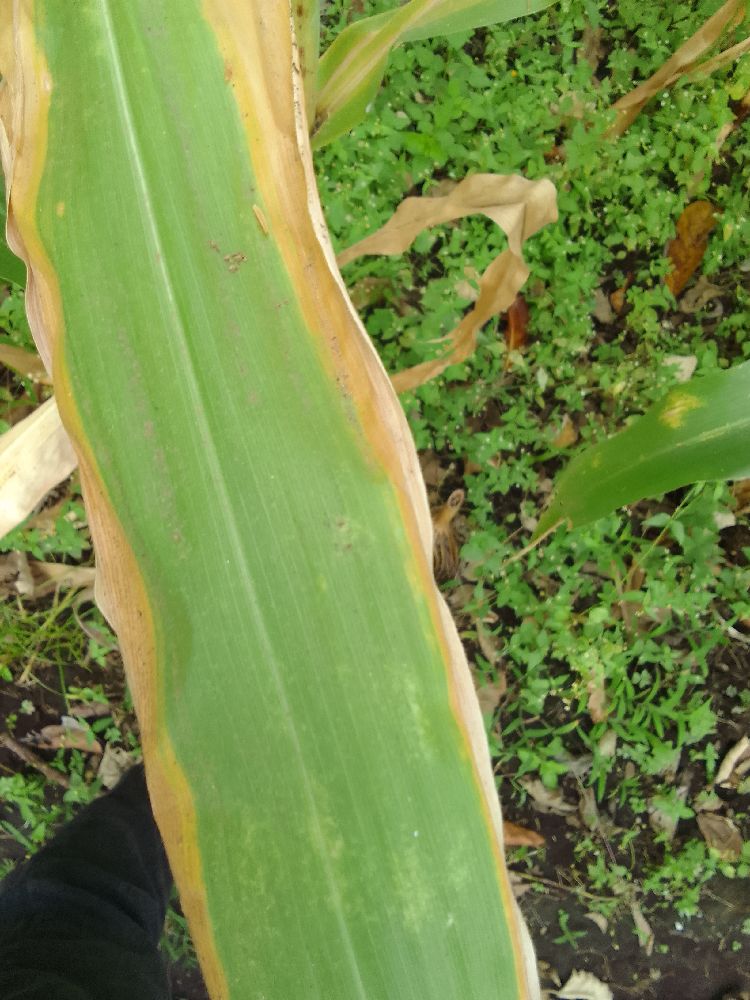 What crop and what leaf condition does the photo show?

maize, maize lethal necrosis
